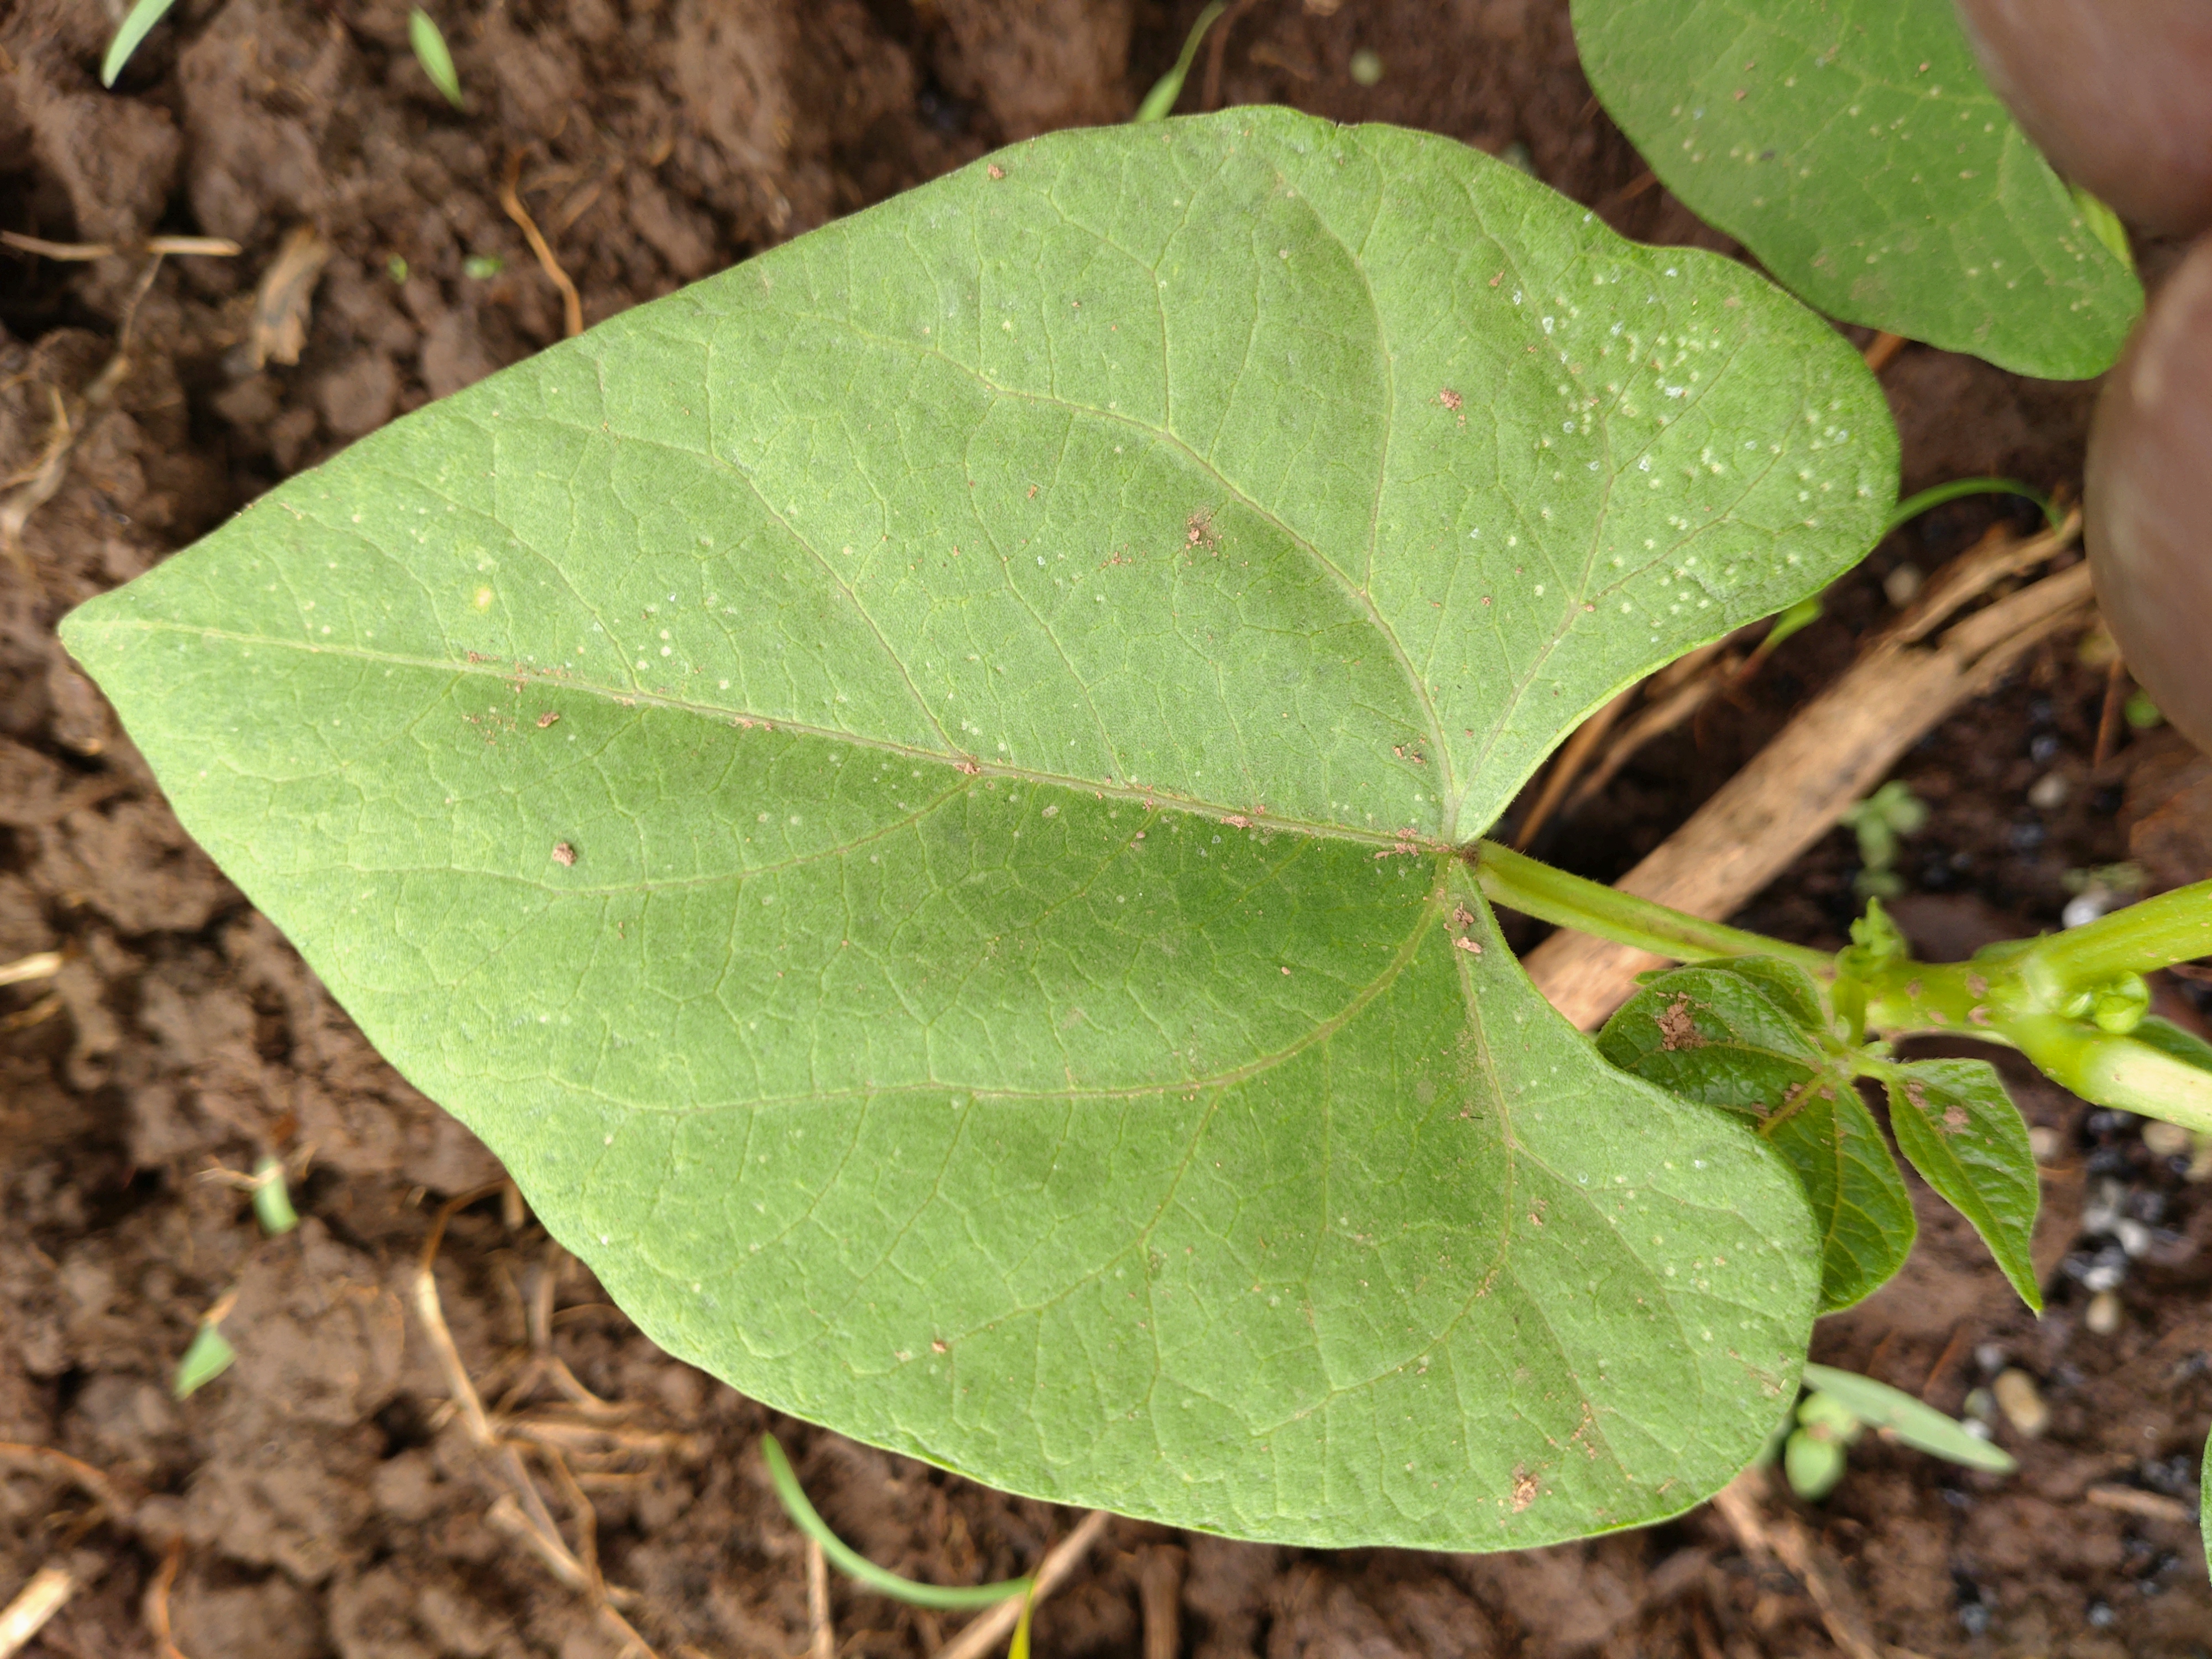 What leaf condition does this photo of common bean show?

healthy
